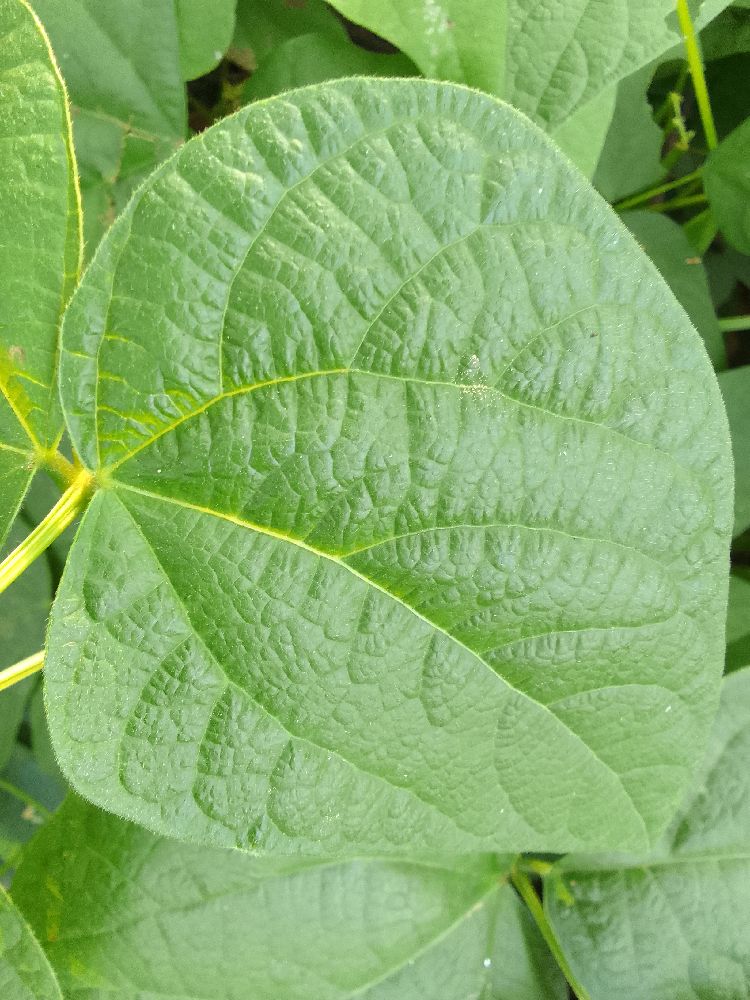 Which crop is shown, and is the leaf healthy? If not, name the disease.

common bean, healthy
